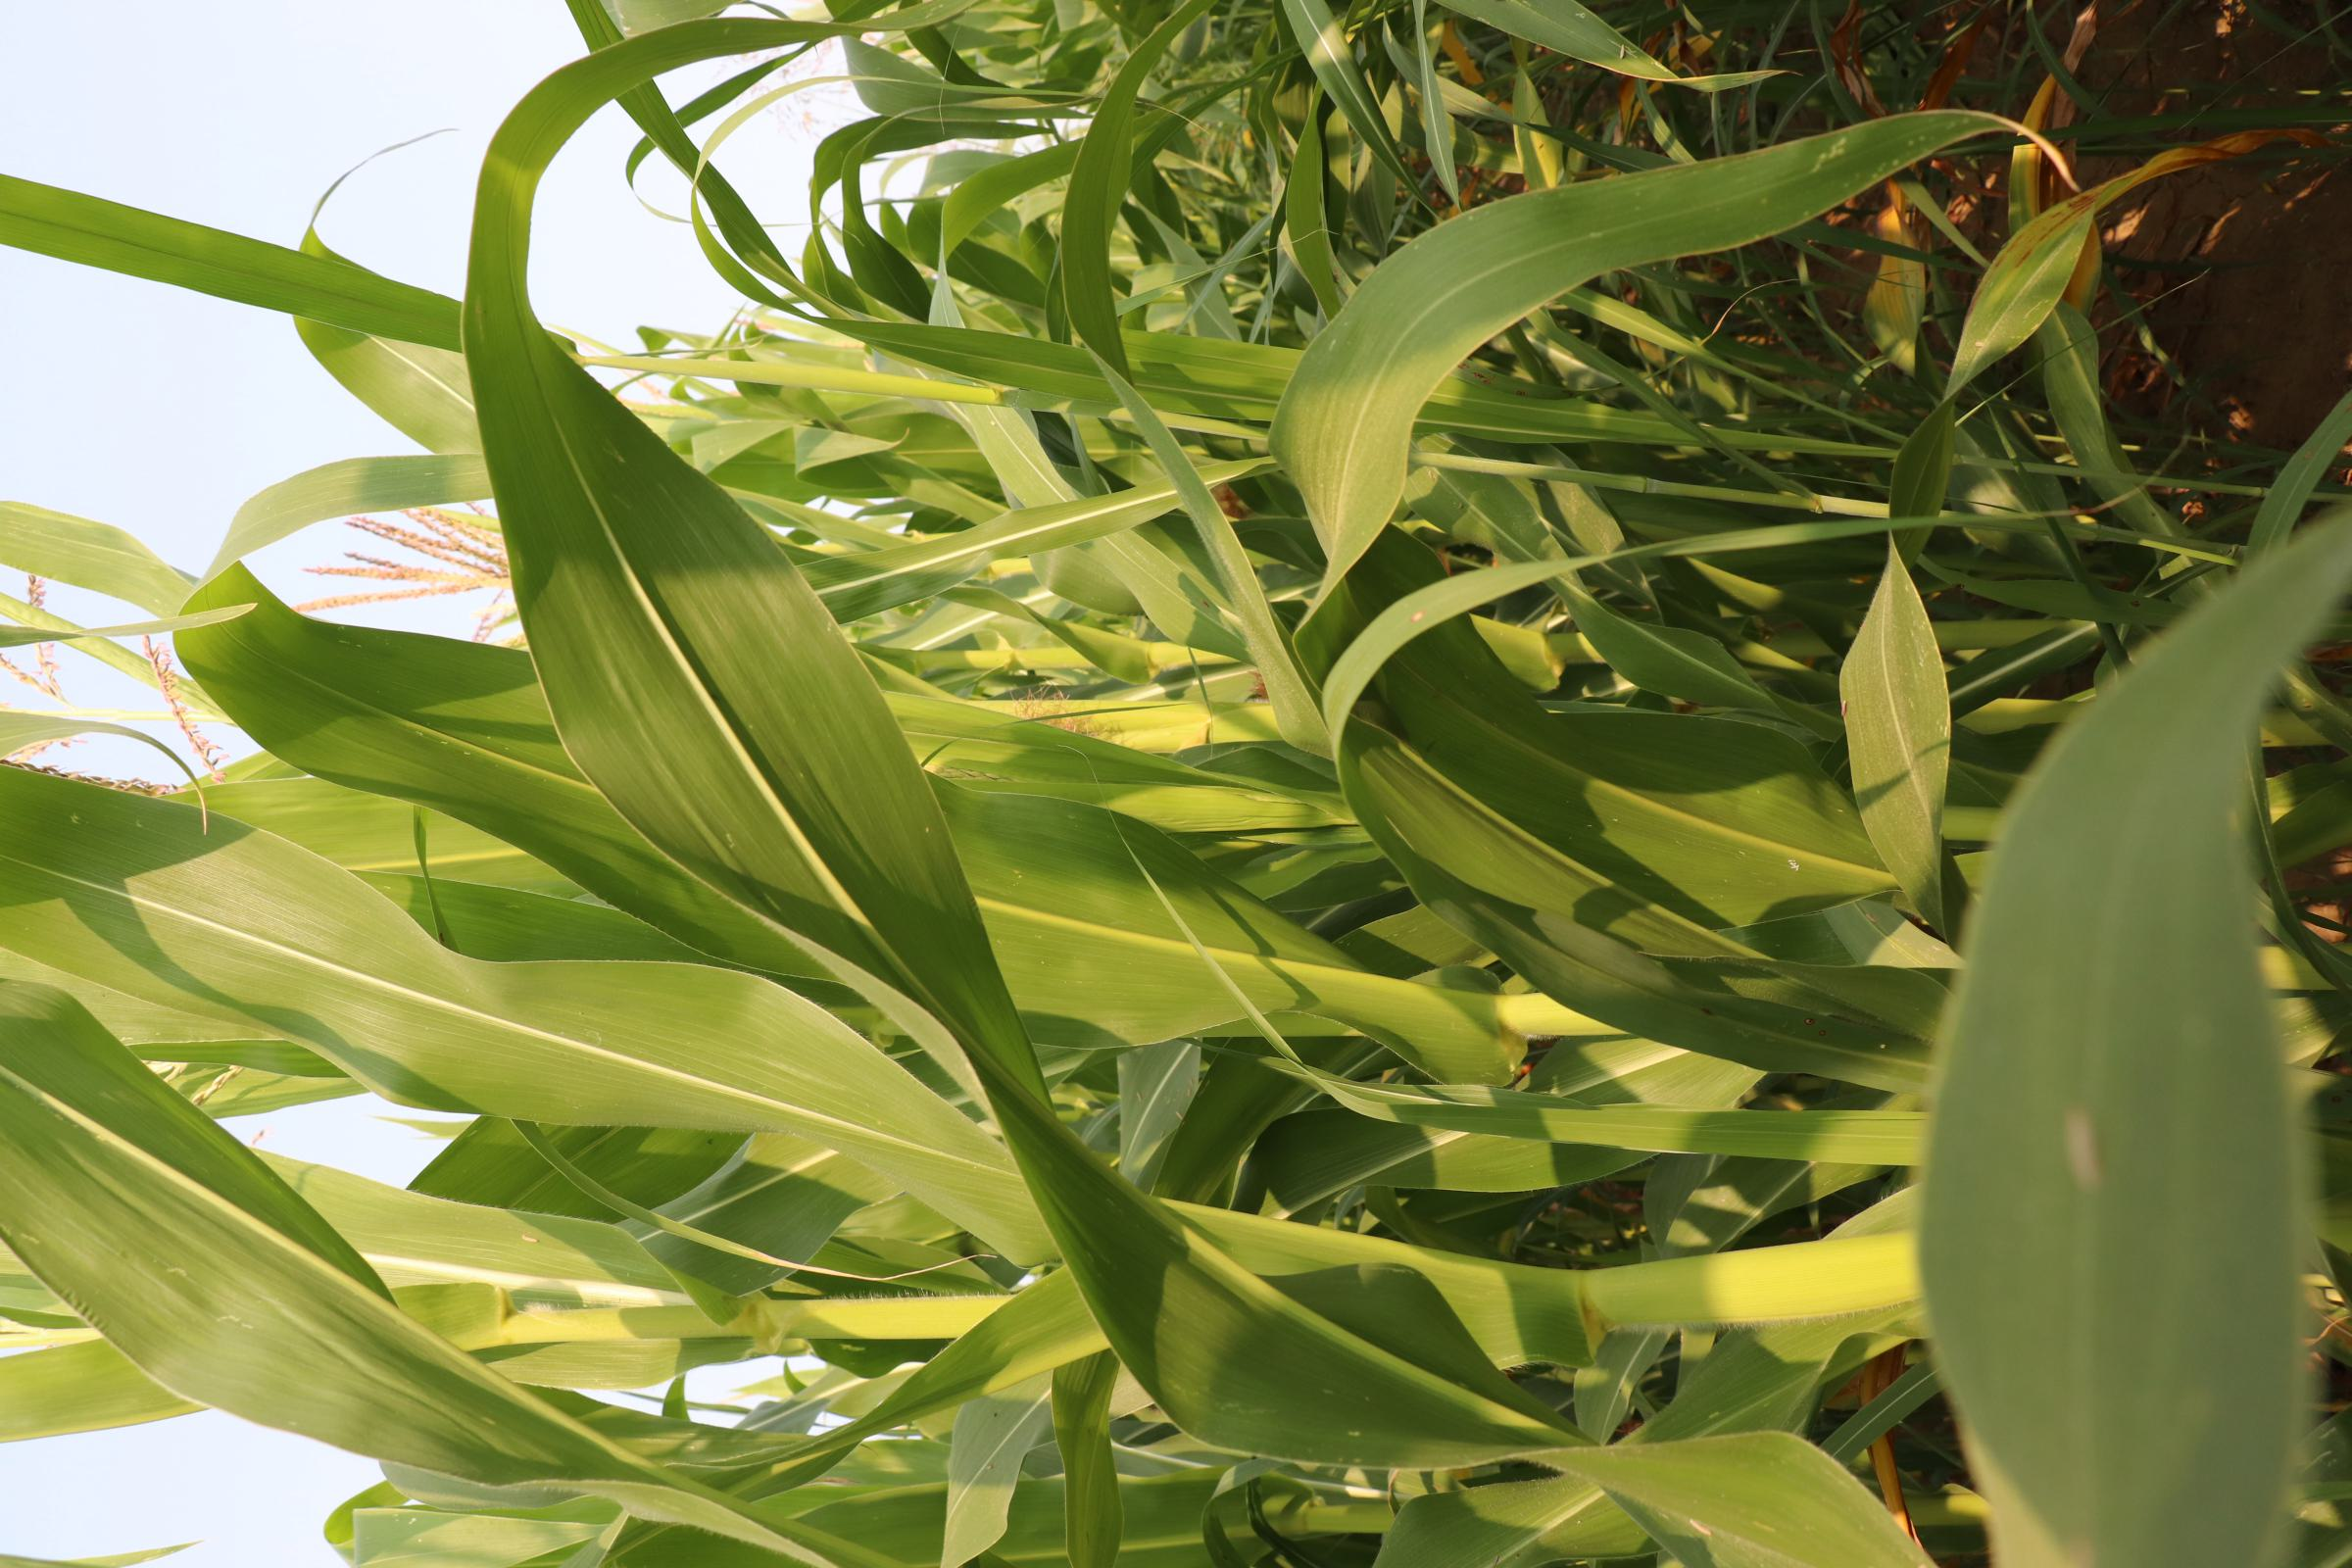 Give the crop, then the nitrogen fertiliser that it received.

maize, no added nitrogen
